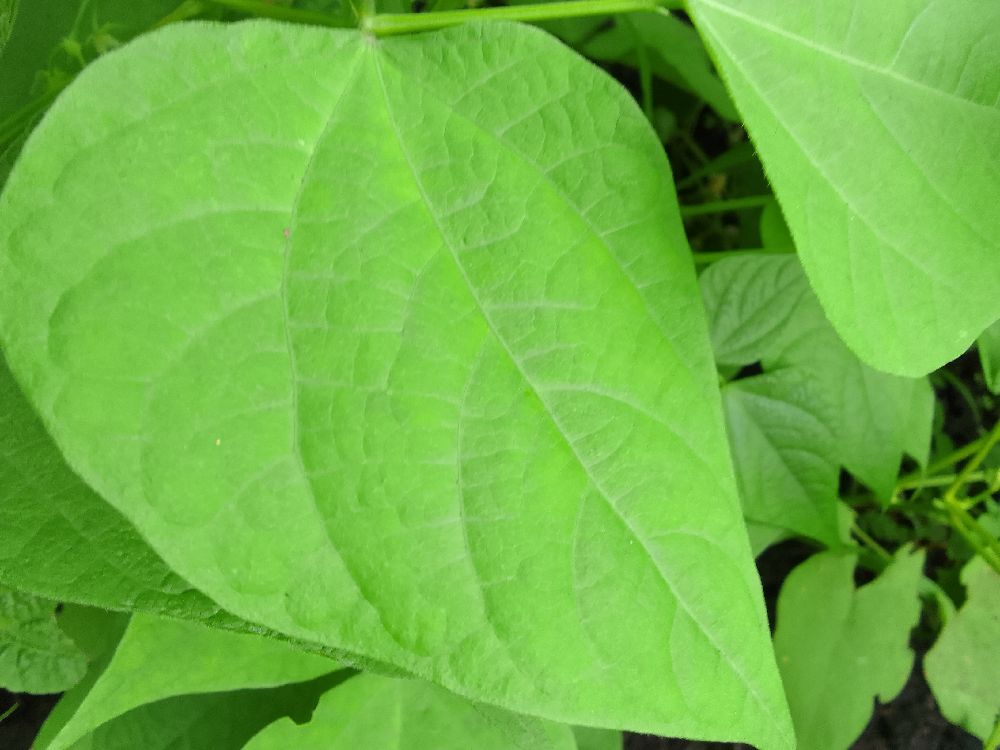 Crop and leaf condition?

common bean, healthy
